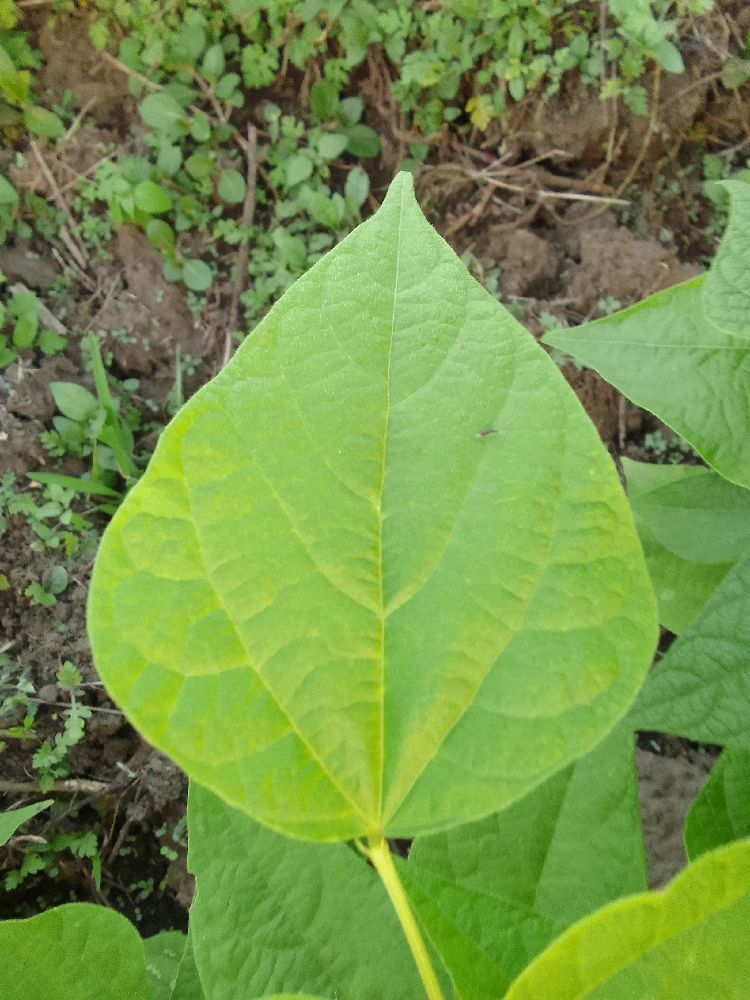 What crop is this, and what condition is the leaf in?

common bean, healthy
